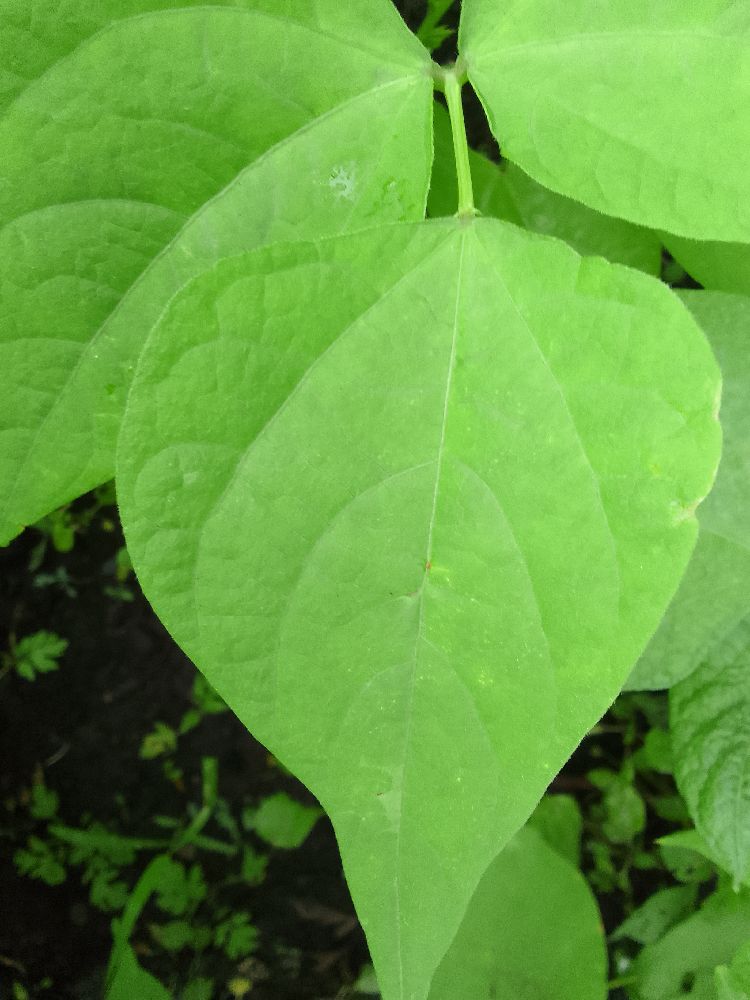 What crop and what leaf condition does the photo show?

common bean, healthy
